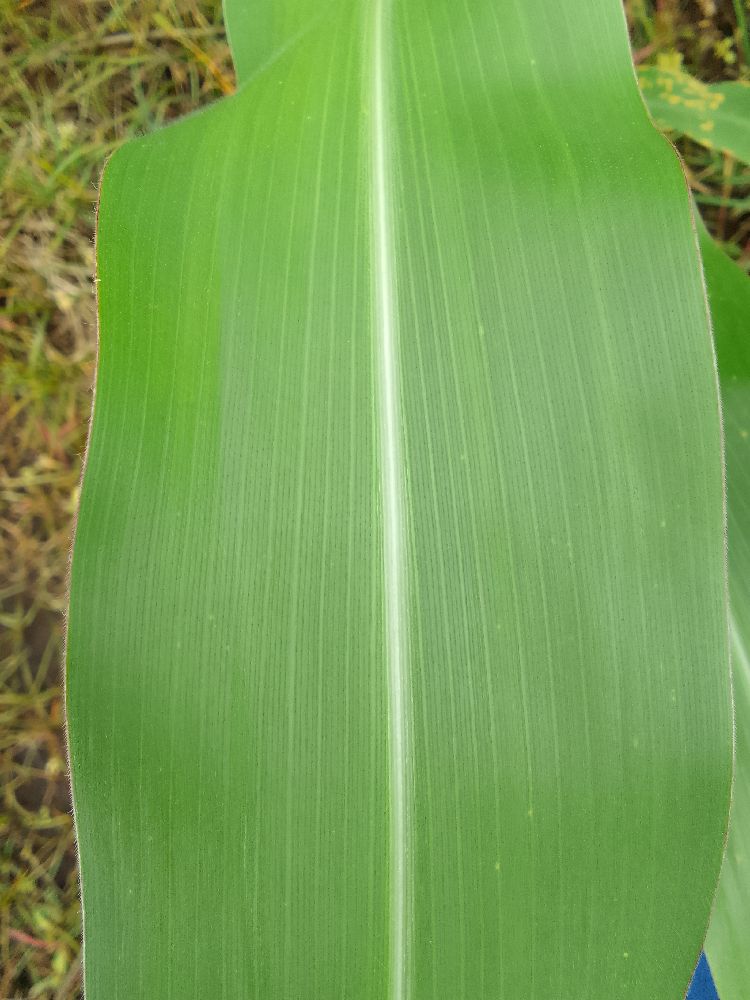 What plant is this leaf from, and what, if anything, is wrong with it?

maize, healthy
